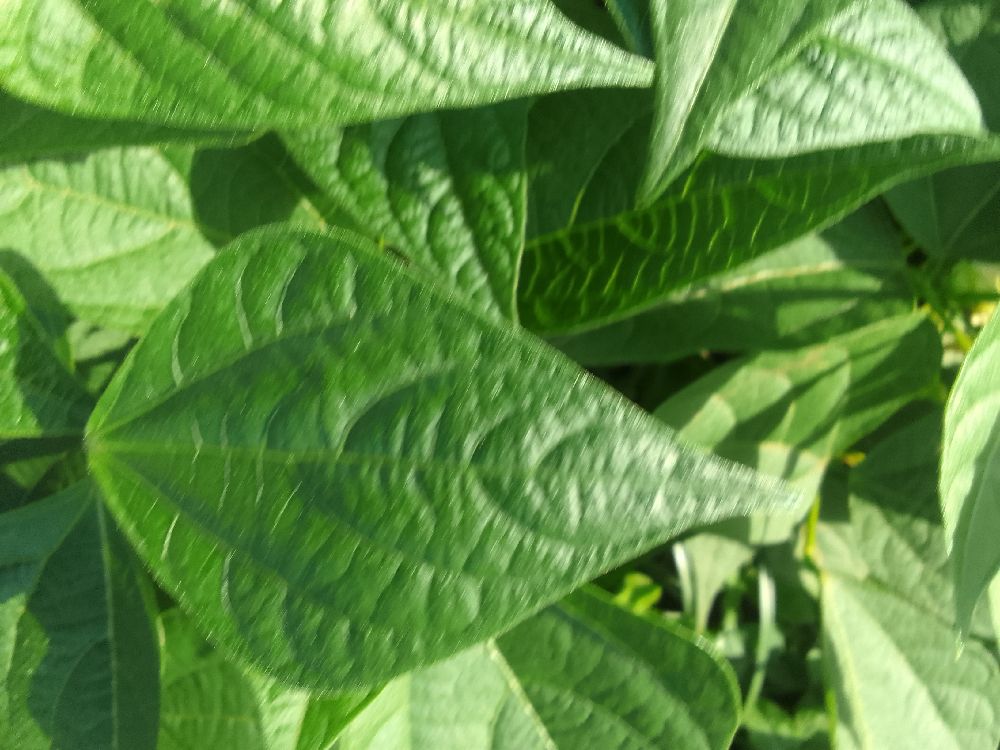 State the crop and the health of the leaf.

common bean, healthy
